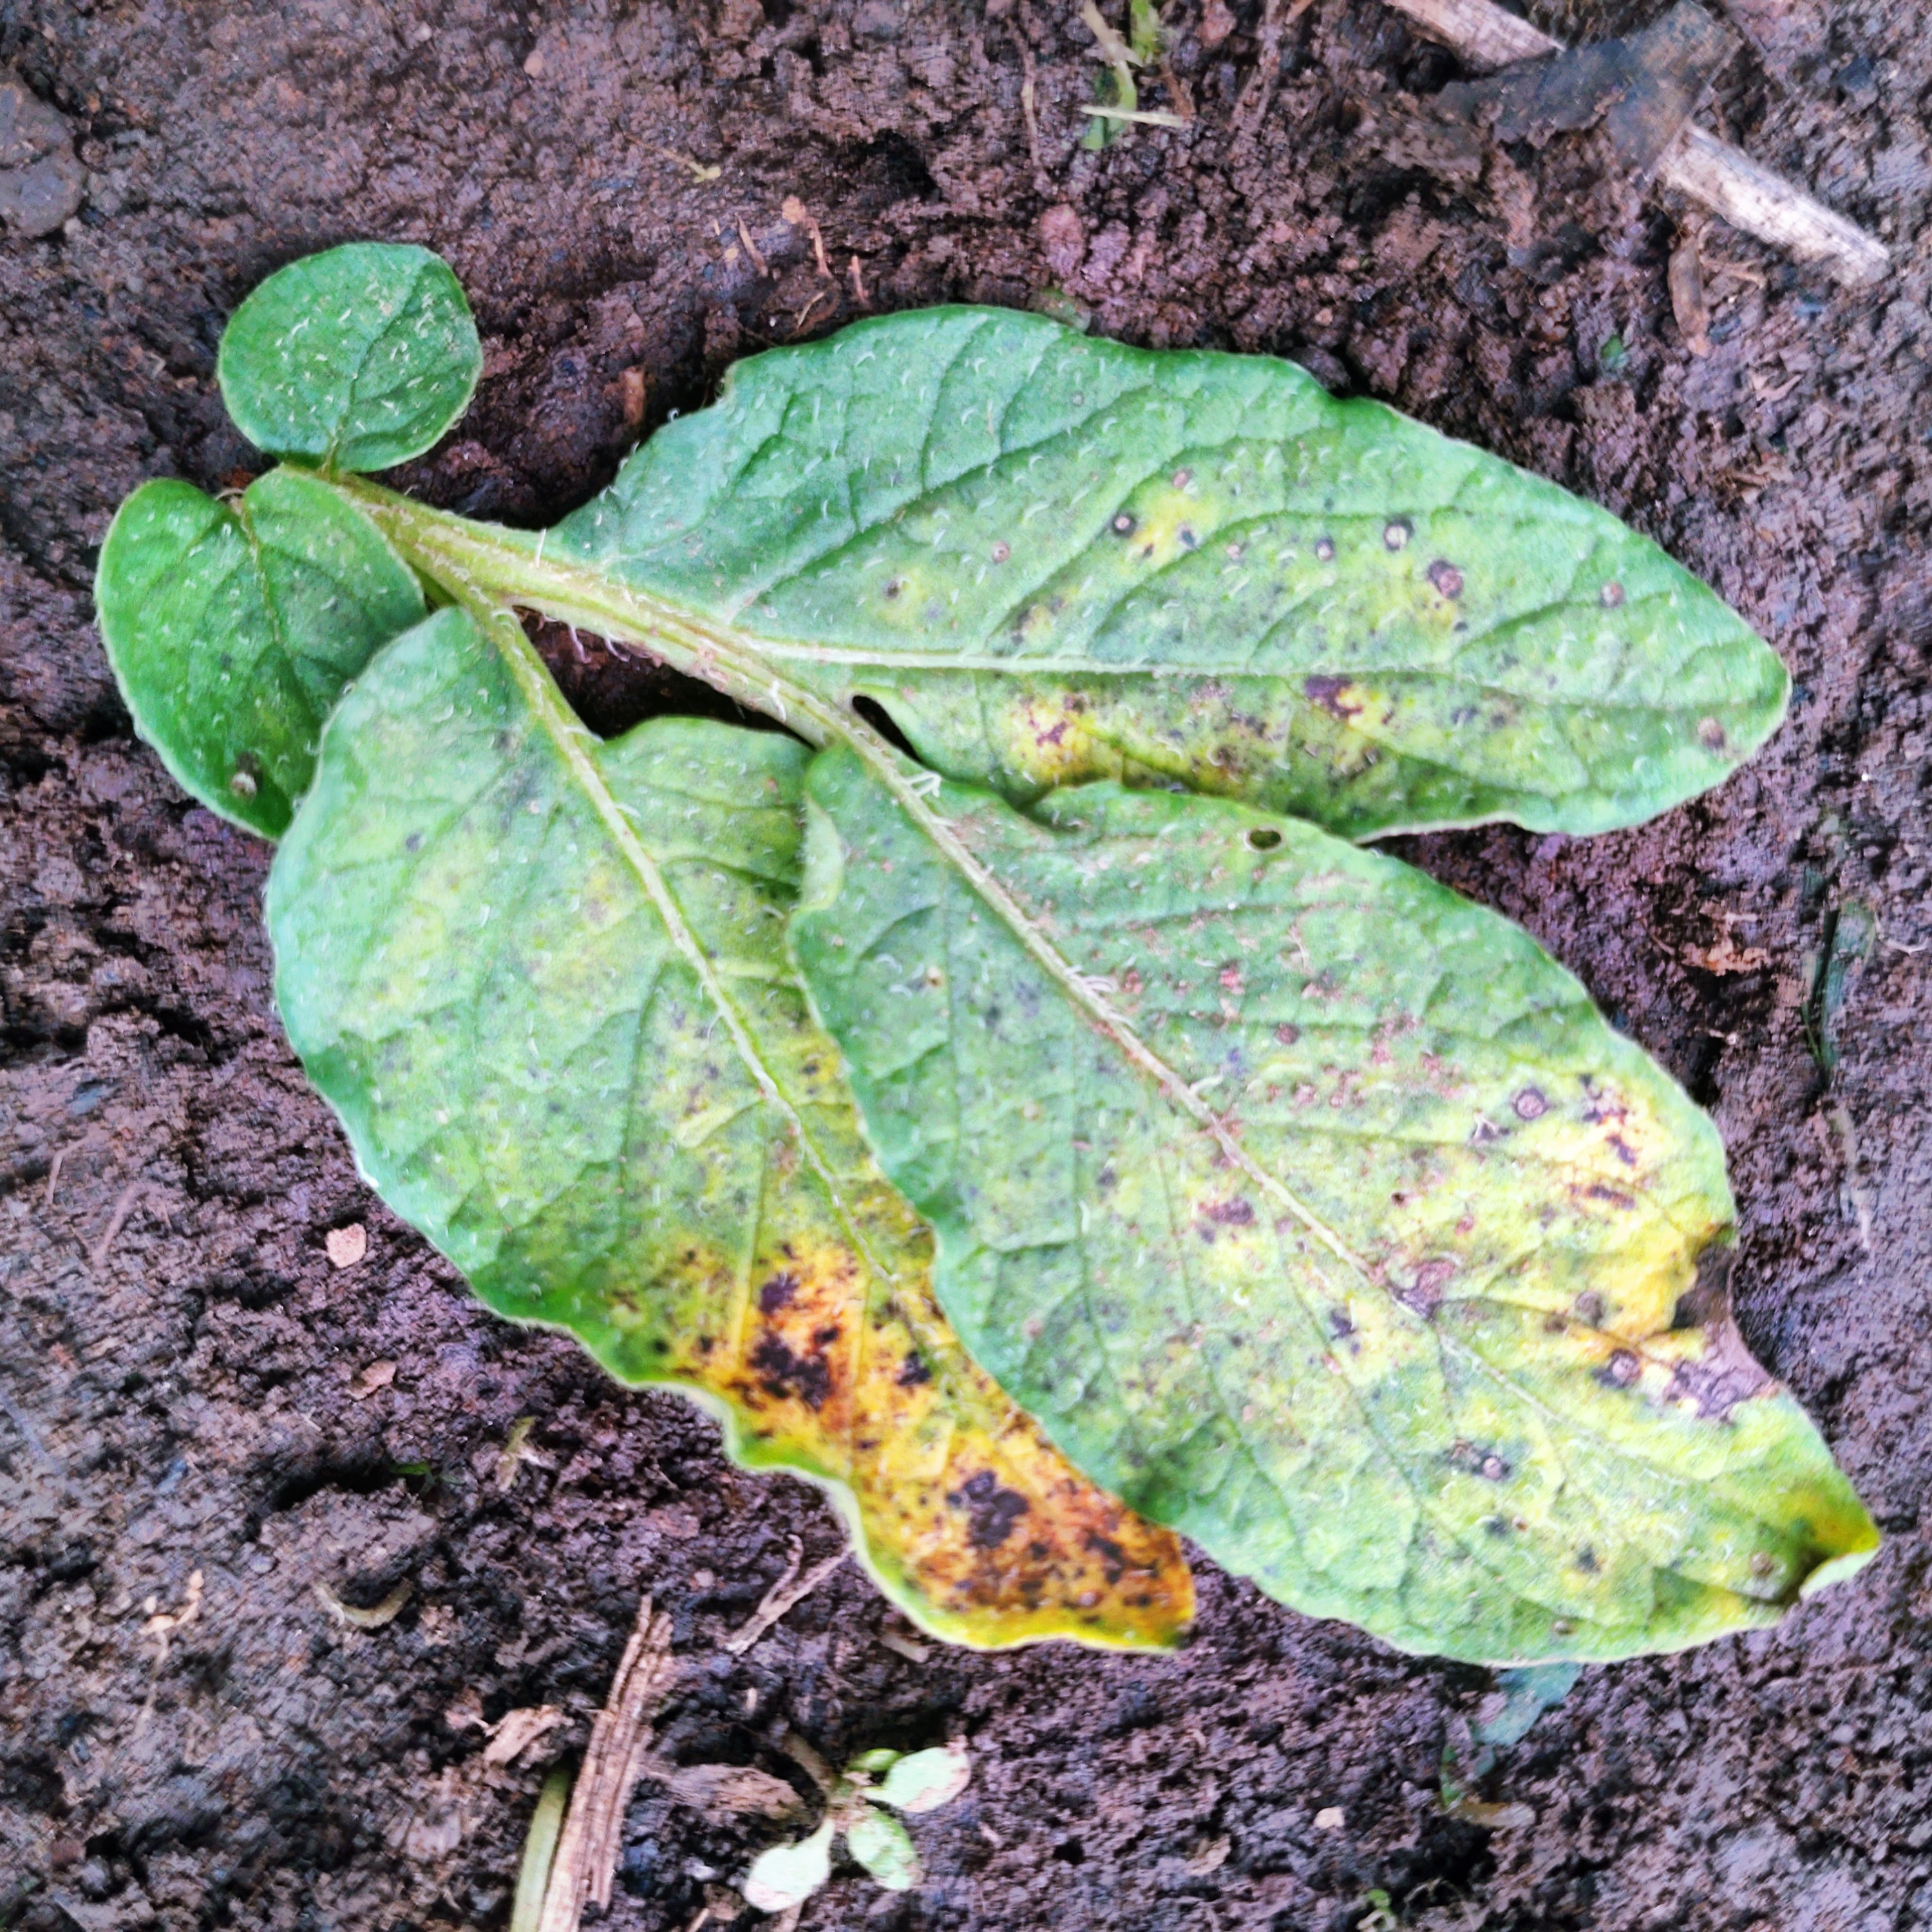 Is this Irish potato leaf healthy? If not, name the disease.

late blight
